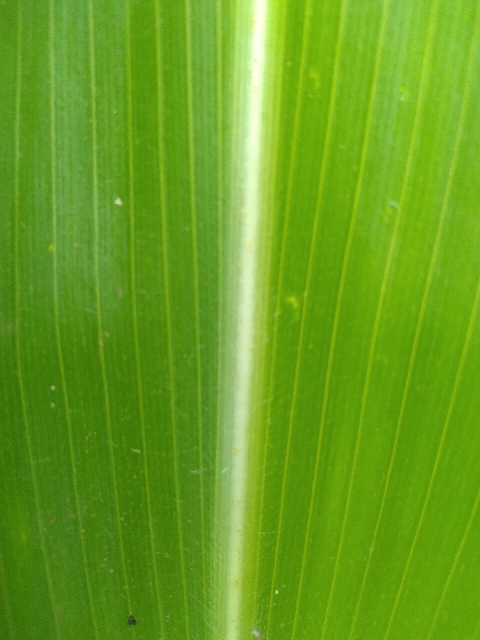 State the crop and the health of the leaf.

maize, healthy
